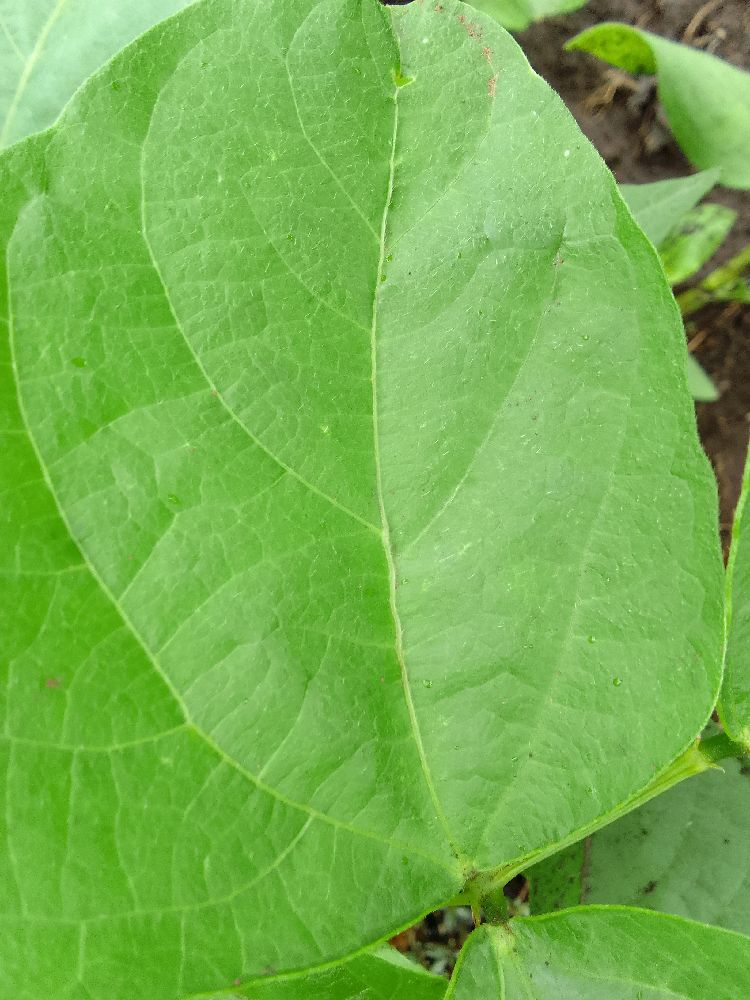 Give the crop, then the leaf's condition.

common bean, healthy
